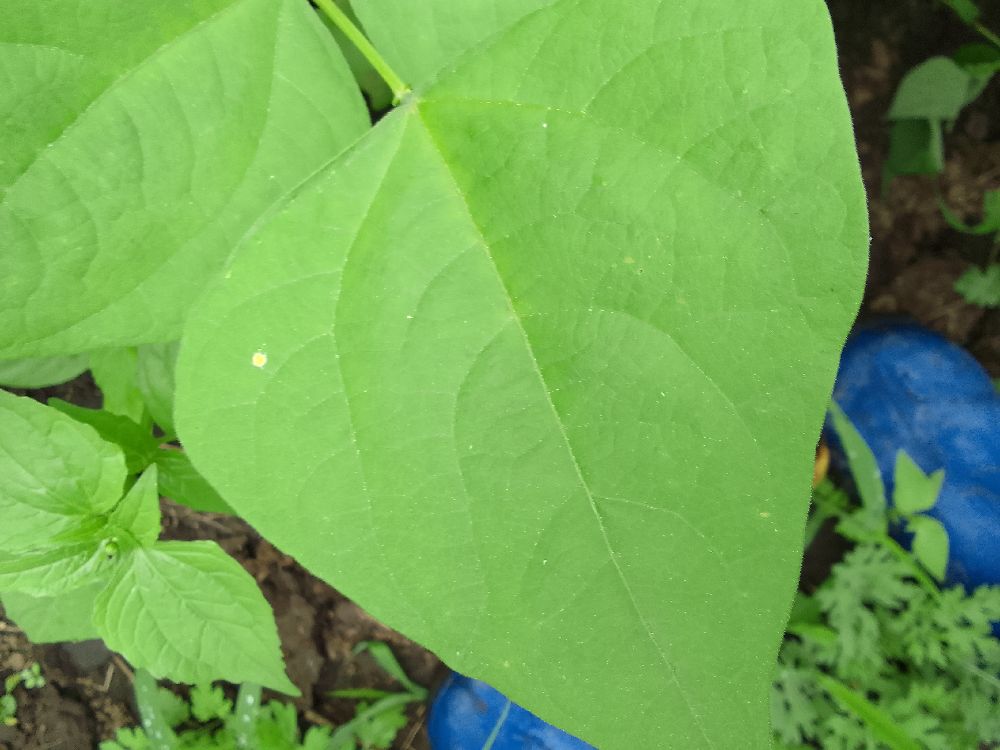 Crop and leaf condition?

common bean, healthy
